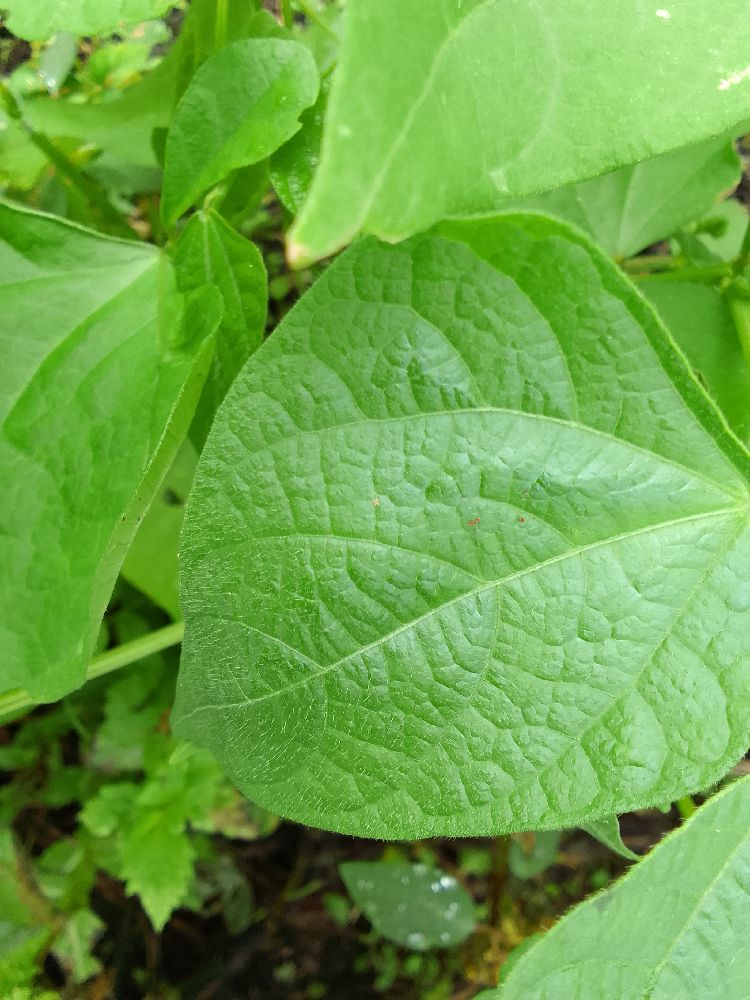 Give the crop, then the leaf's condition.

common bean, healthy
